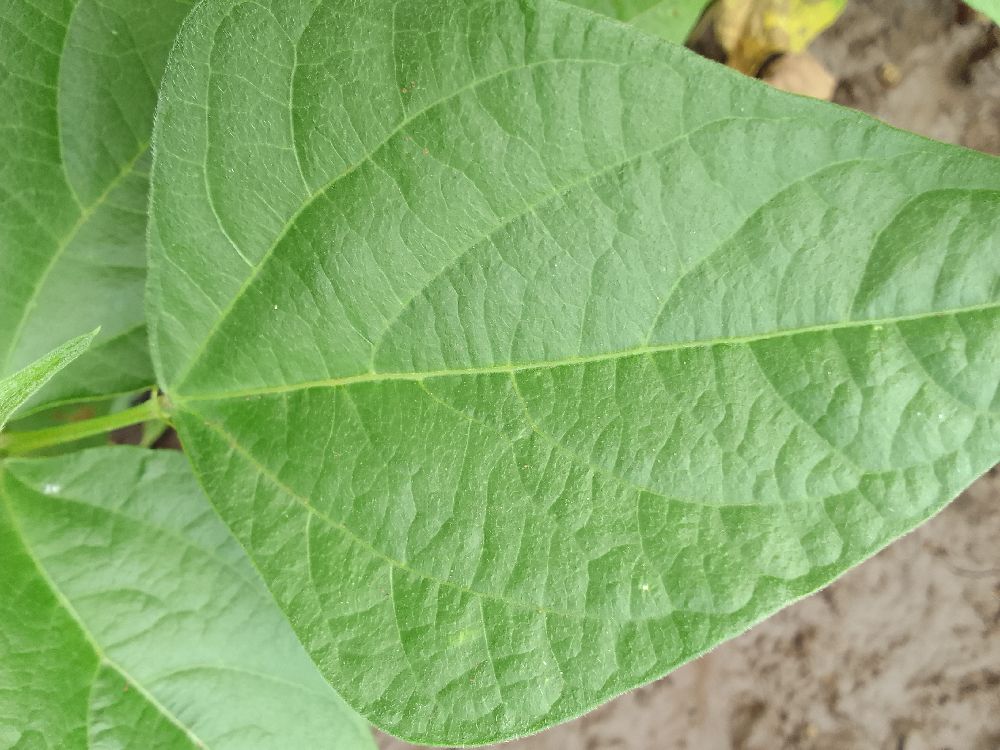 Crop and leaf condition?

common bean, healthy
